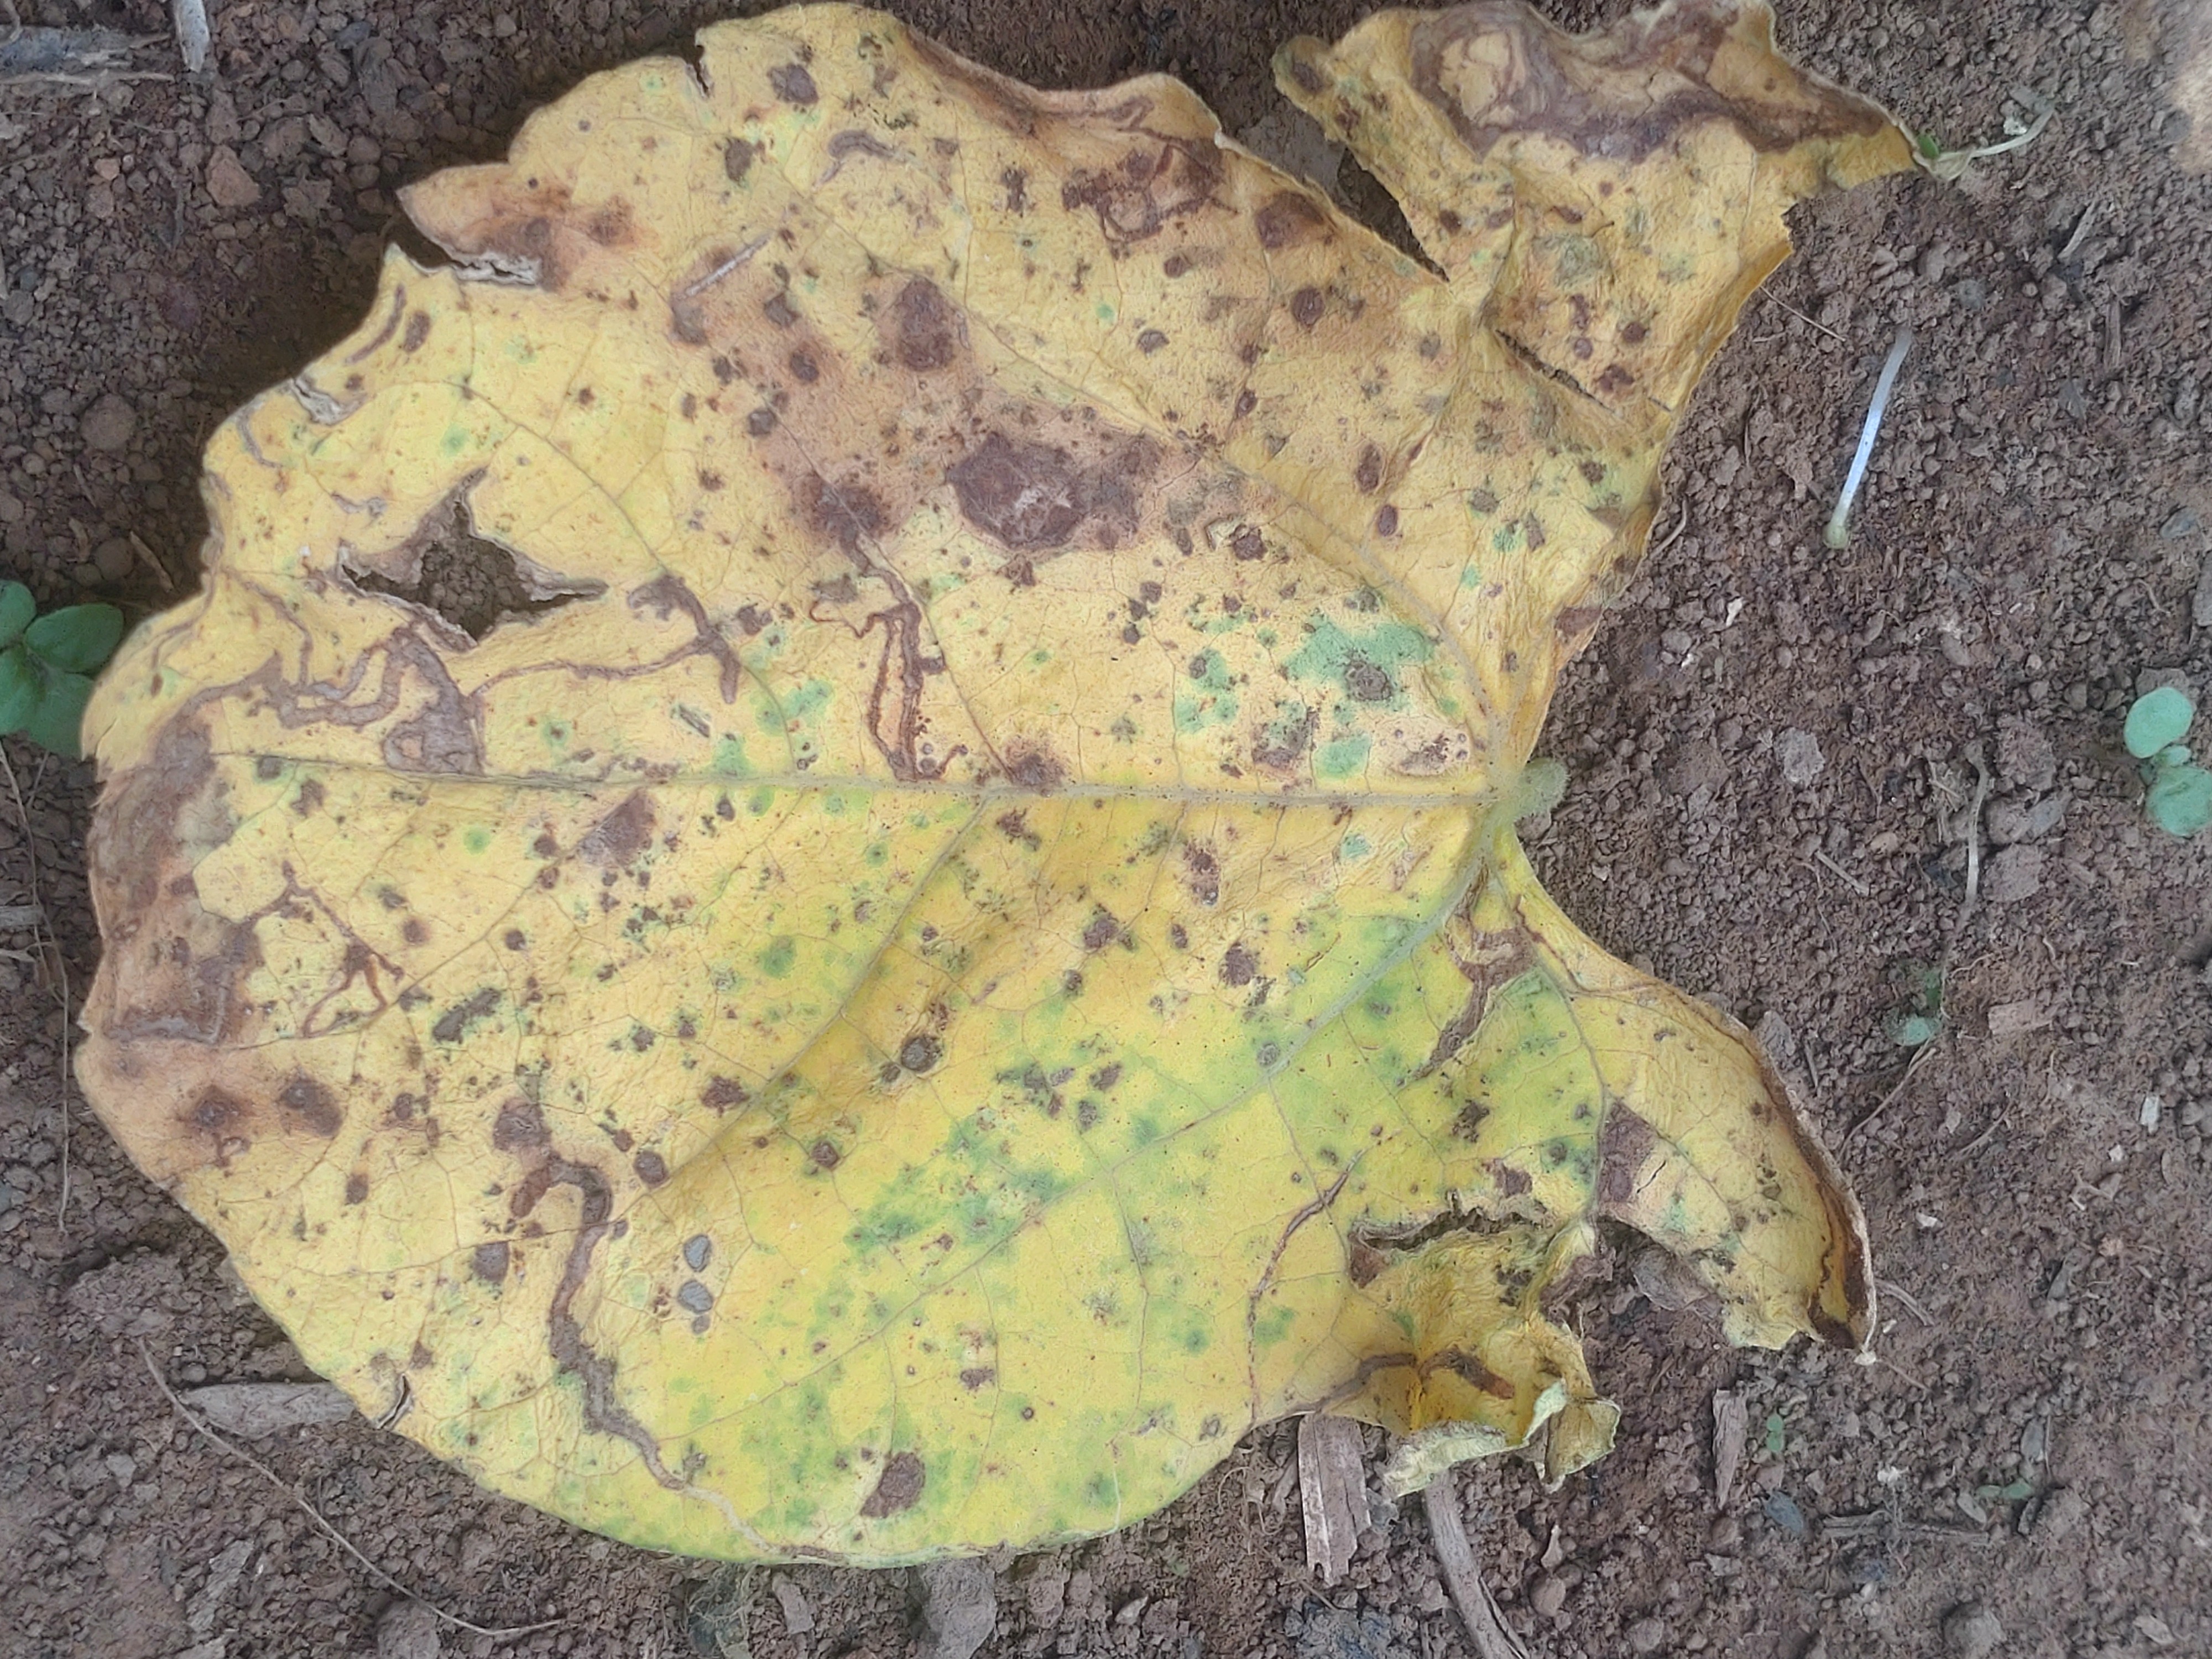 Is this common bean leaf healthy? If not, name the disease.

anthracnose
